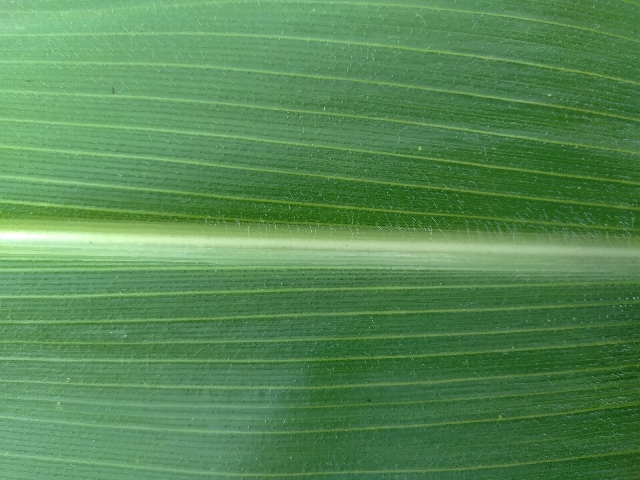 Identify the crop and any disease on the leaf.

maize, healthy
